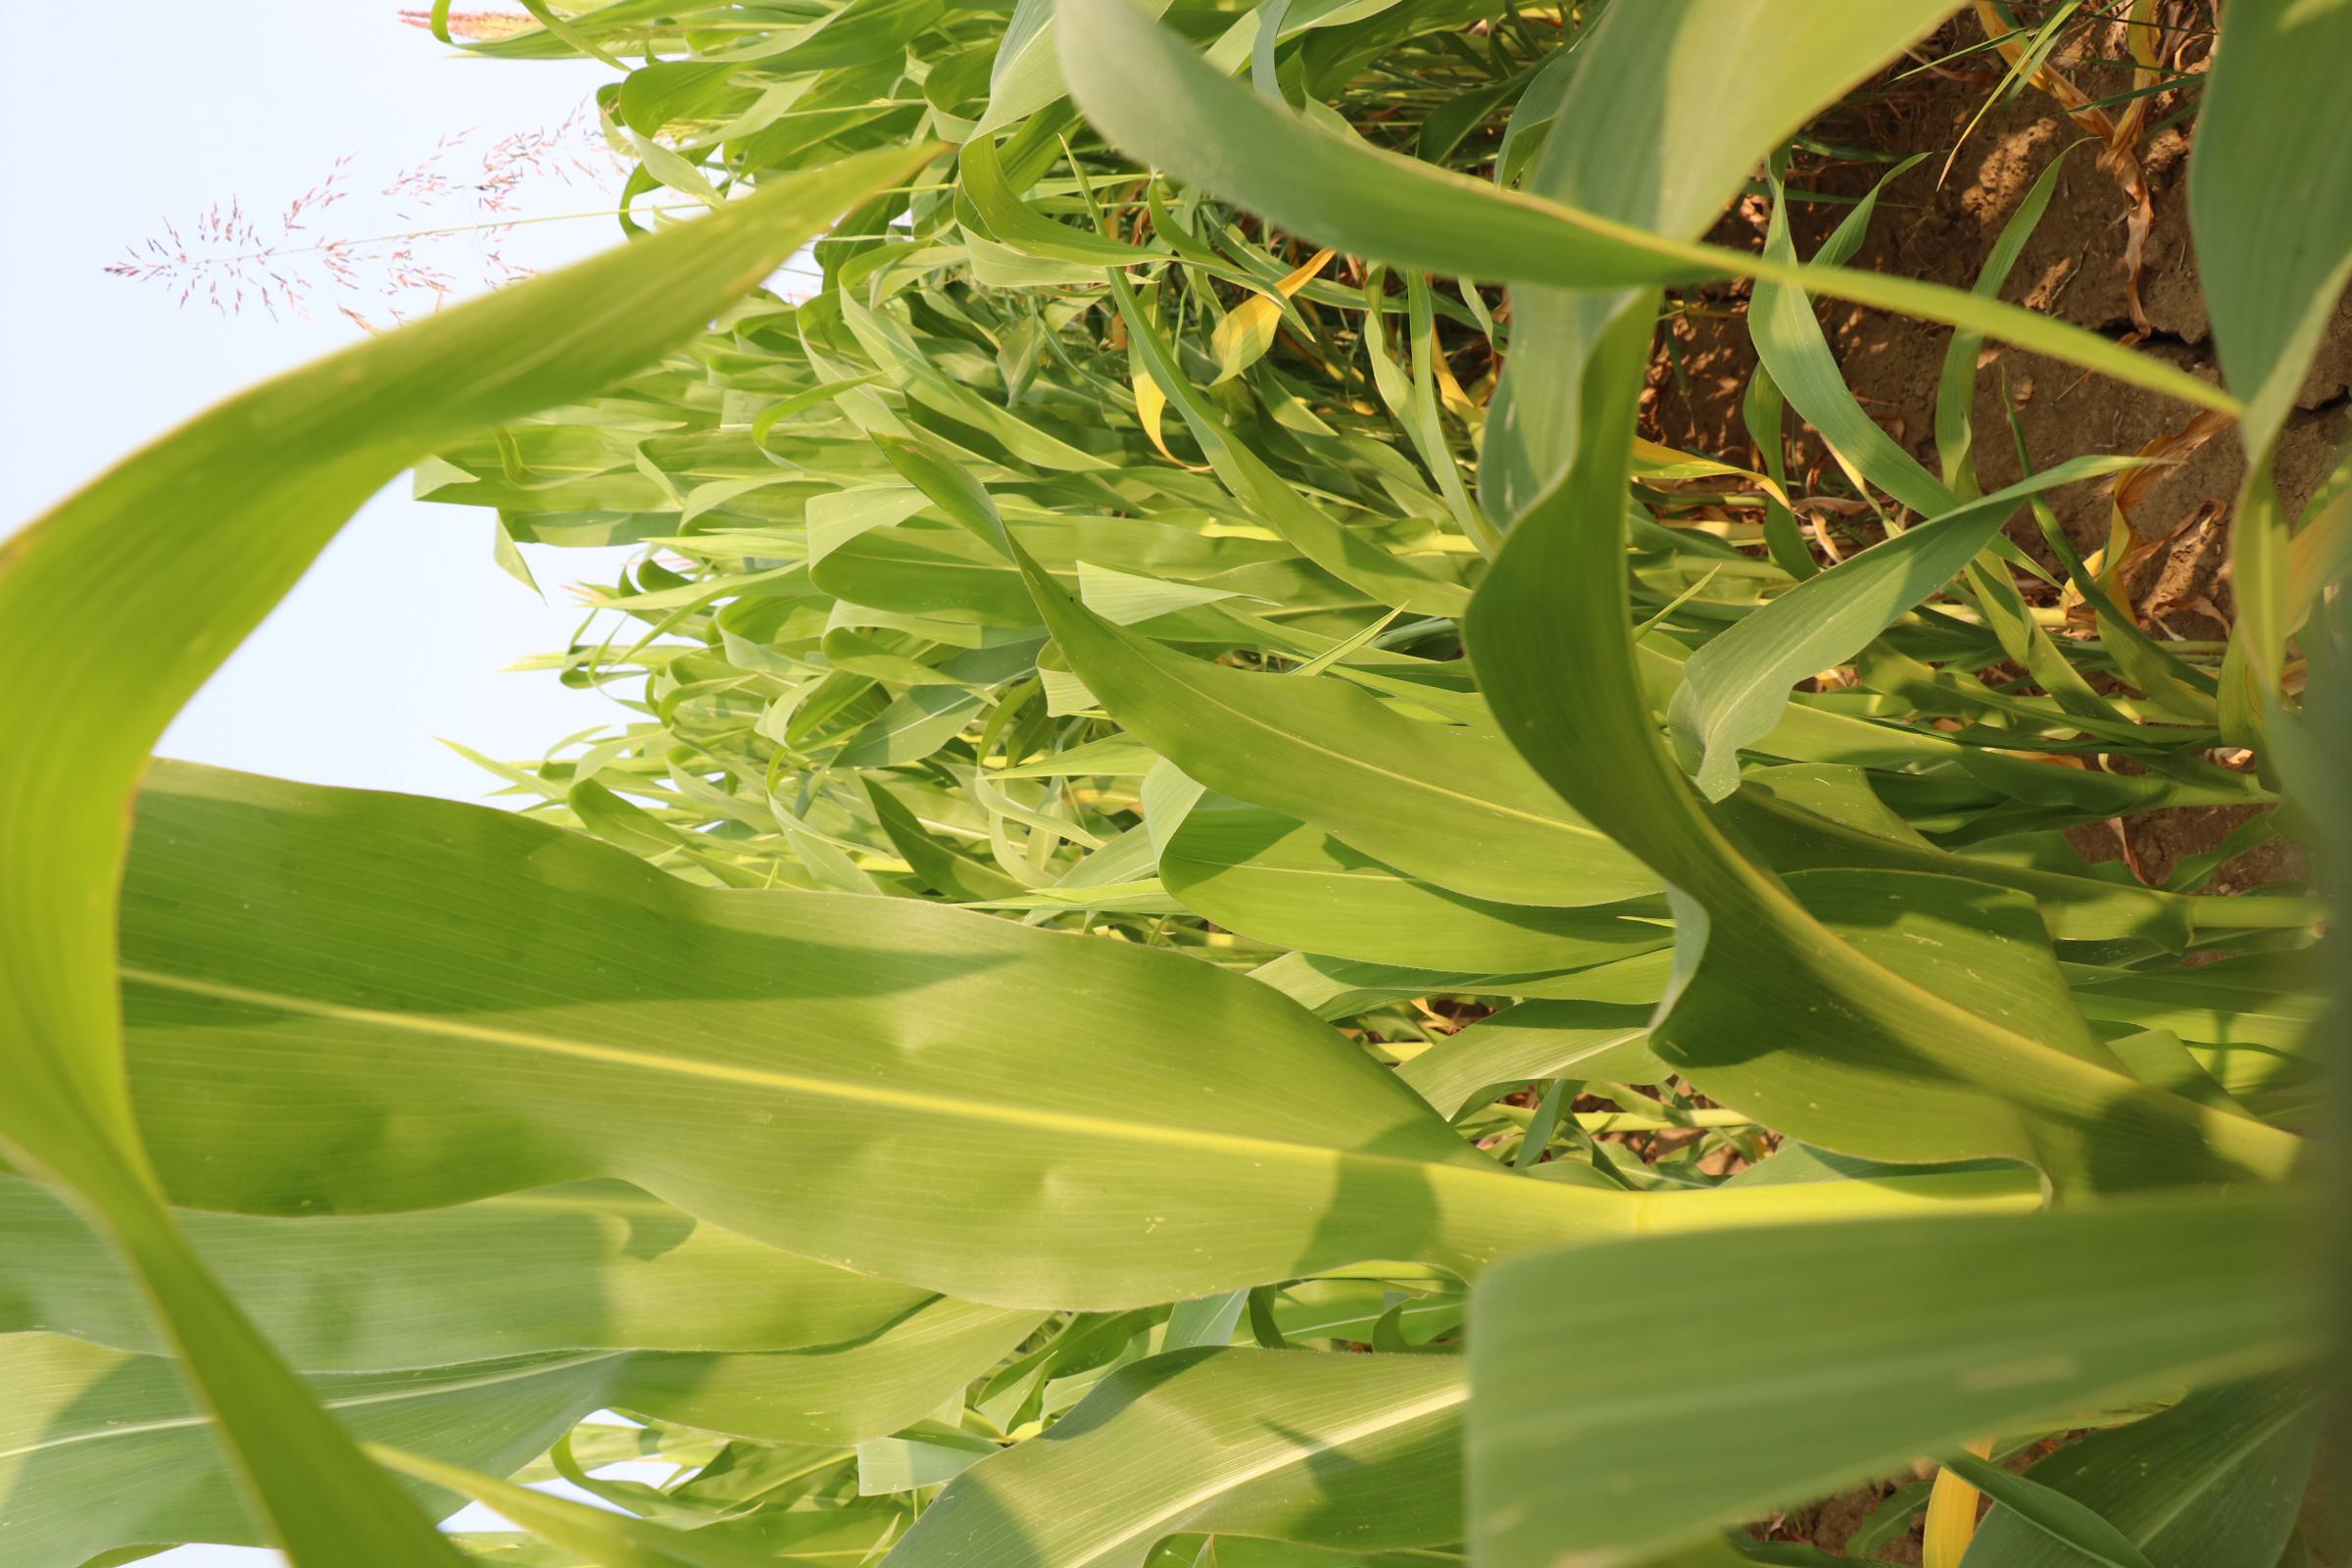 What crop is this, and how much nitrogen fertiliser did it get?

maize, no added nitrogen
